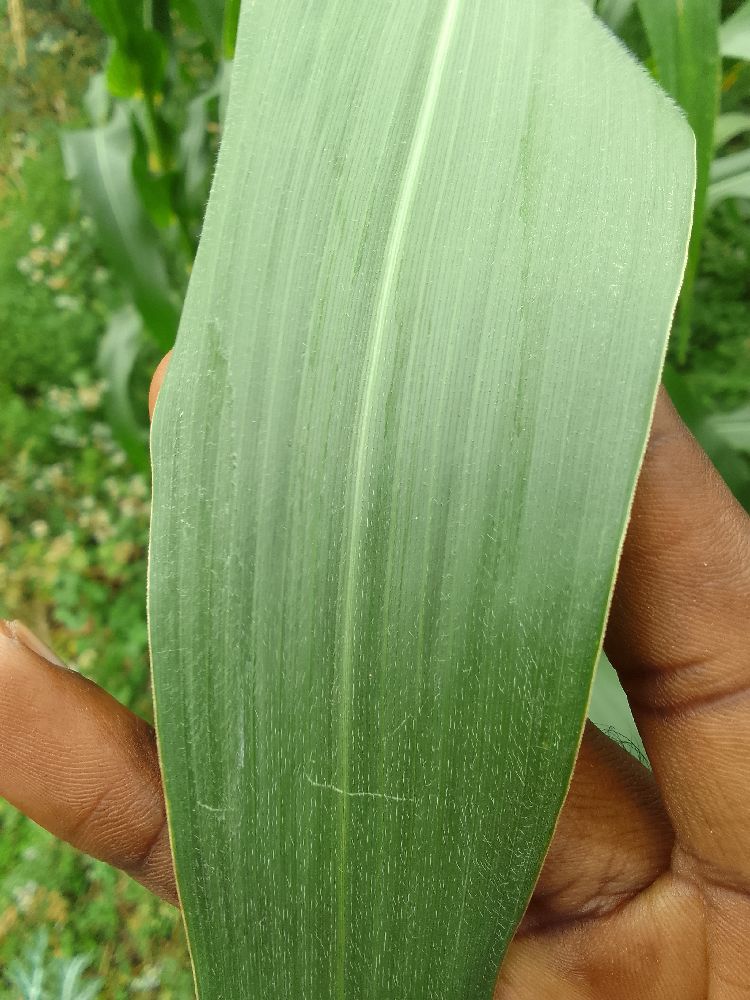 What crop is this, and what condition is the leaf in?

maize, healthy
